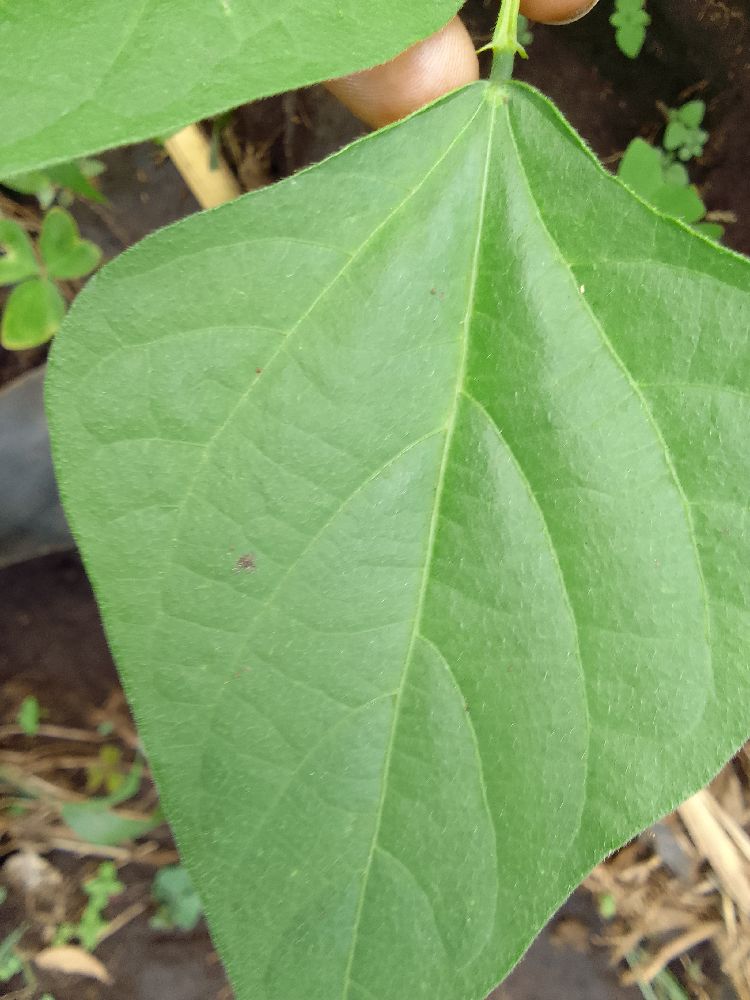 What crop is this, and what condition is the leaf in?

common bean, healthy
